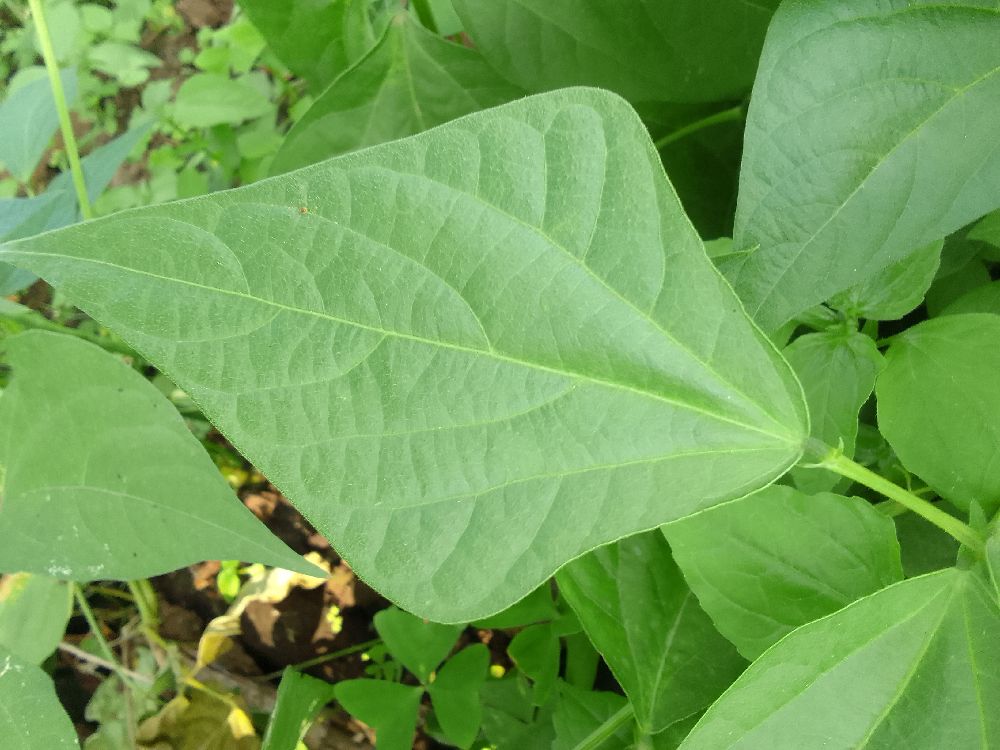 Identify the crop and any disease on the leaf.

common bean, healthy
